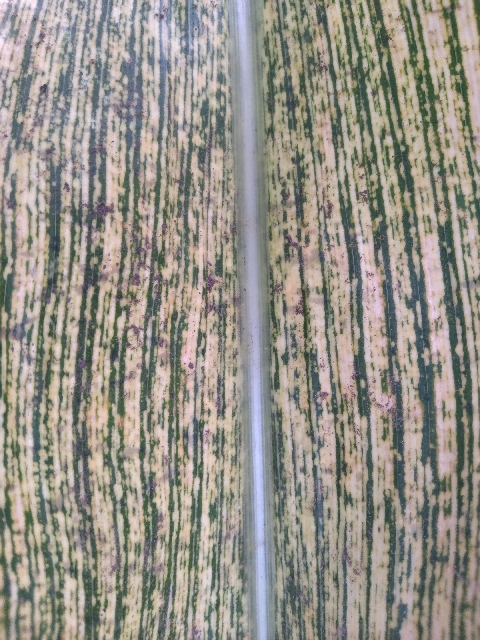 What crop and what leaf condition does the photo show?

maize, maize streak virus
